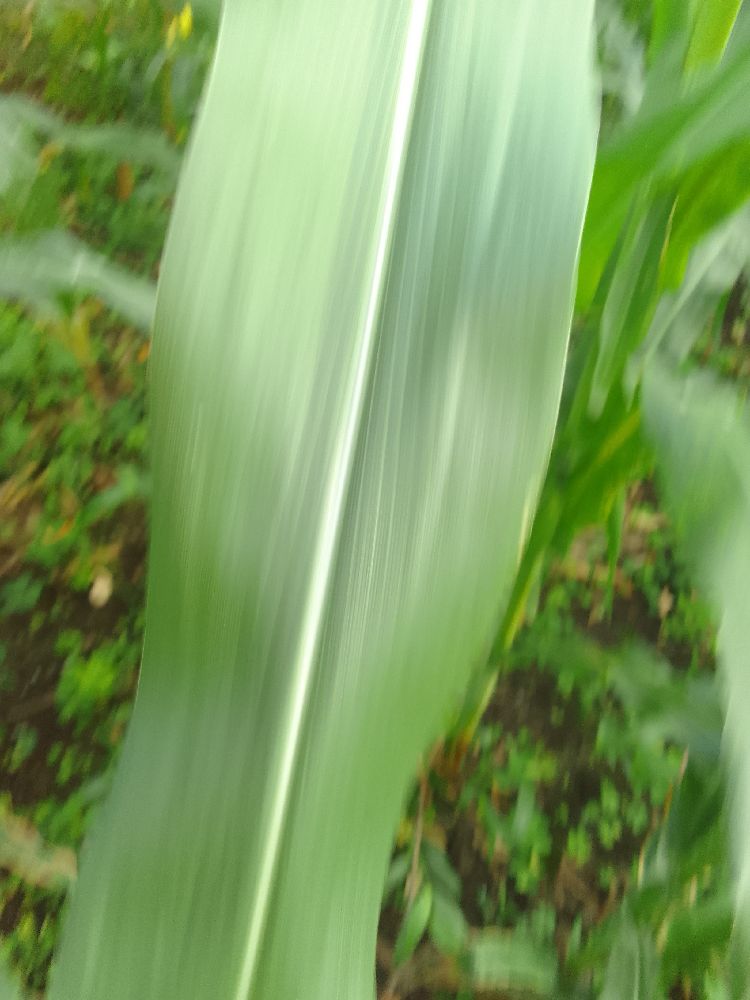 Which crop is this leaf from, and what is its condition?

maize, healthy
